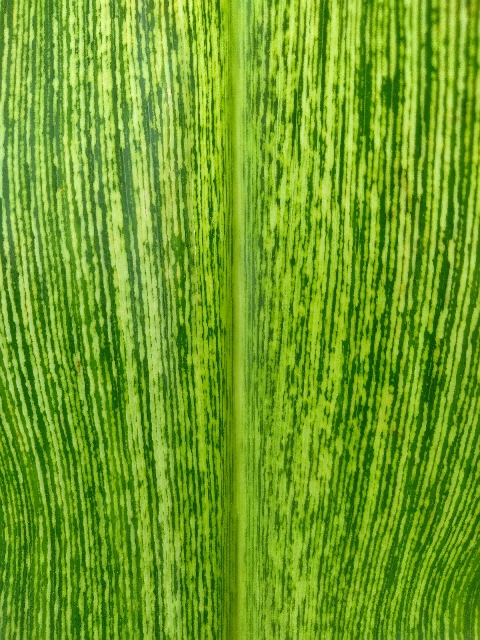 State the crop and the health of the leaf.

maize, maize streak virus
